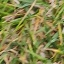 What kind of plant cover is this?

grass
